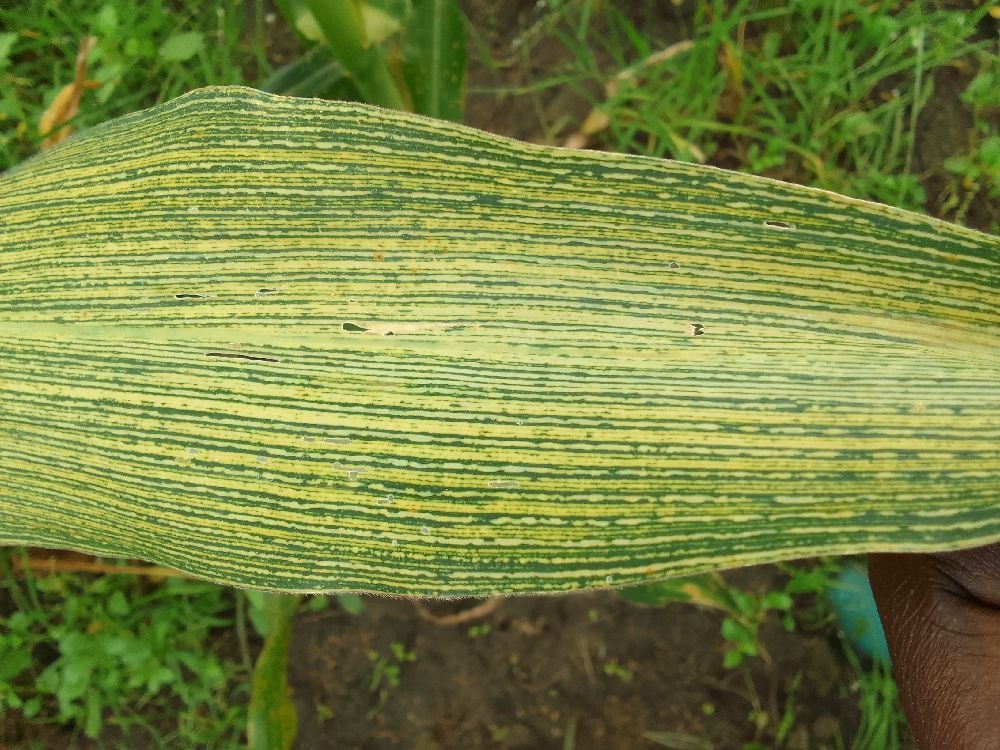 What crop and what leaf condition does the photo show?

maize, maize streak virus
